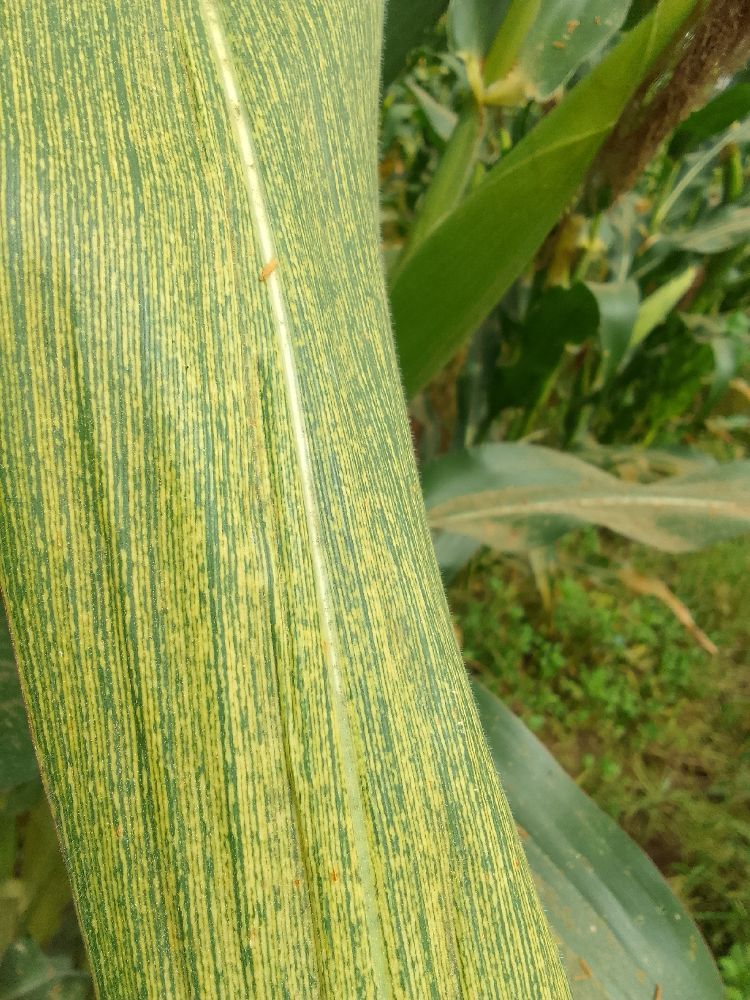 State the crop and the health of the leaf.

maize, maize streak virus
